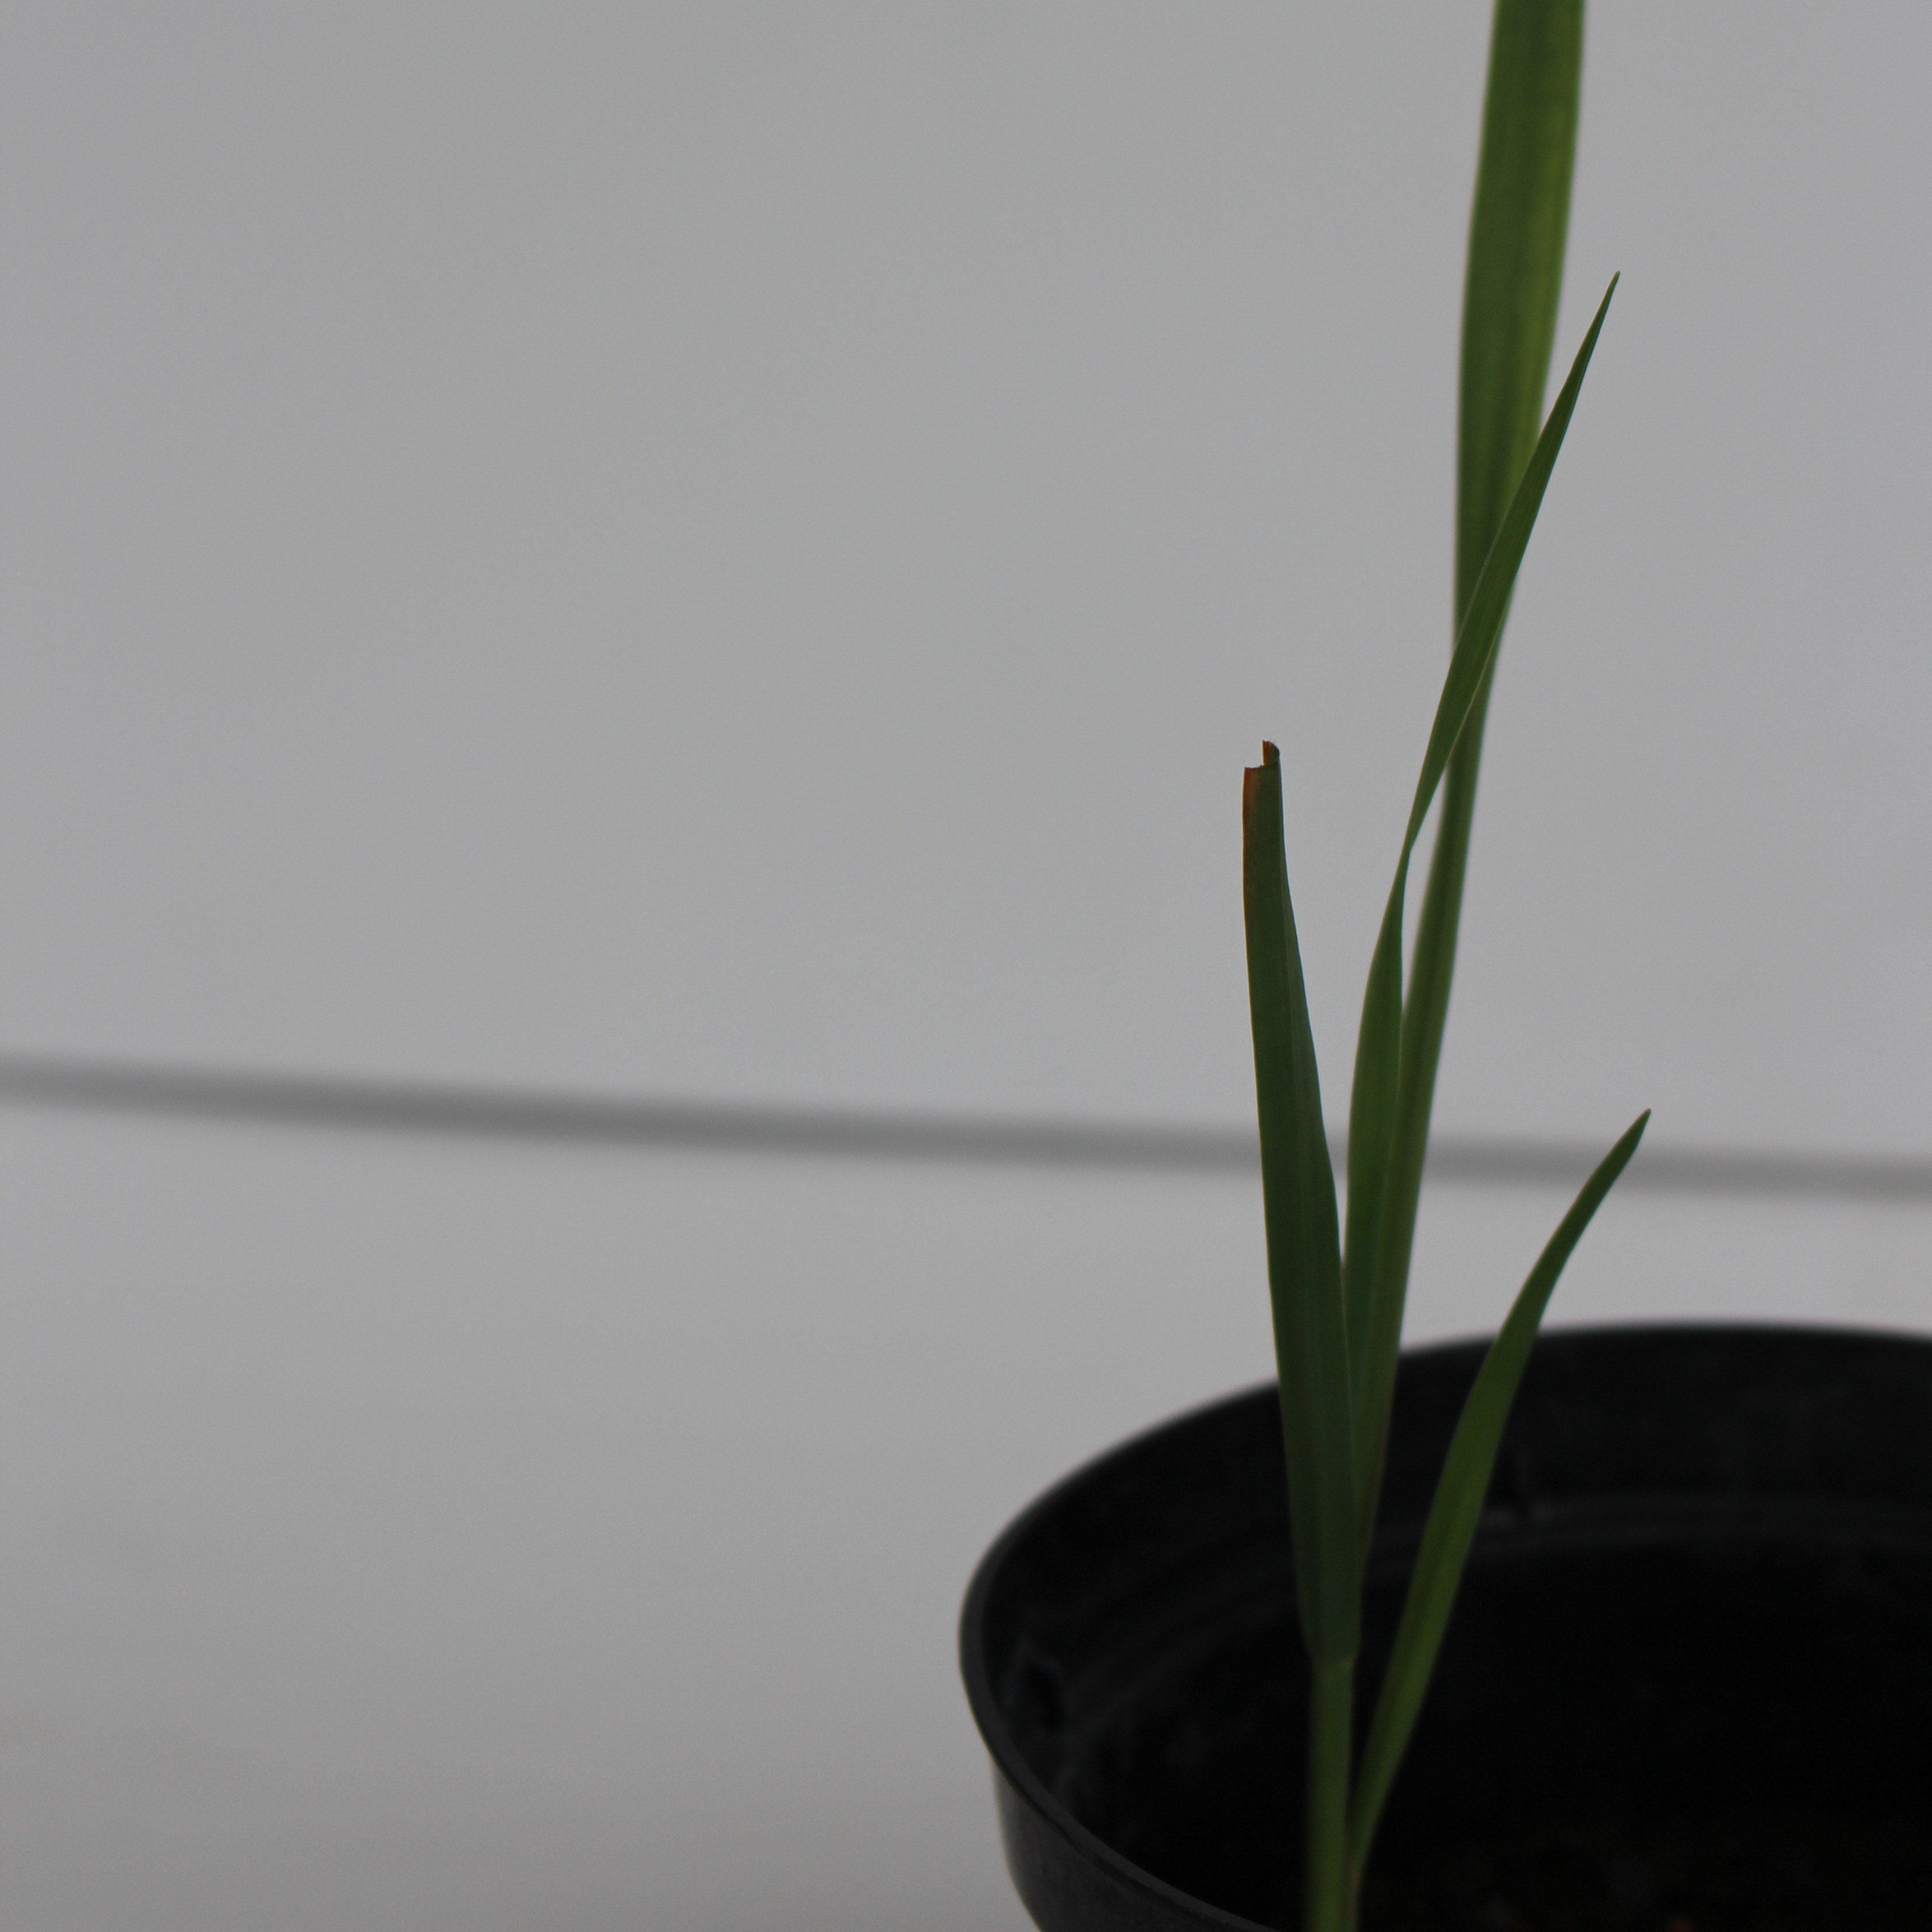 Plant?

Avena sterilis
